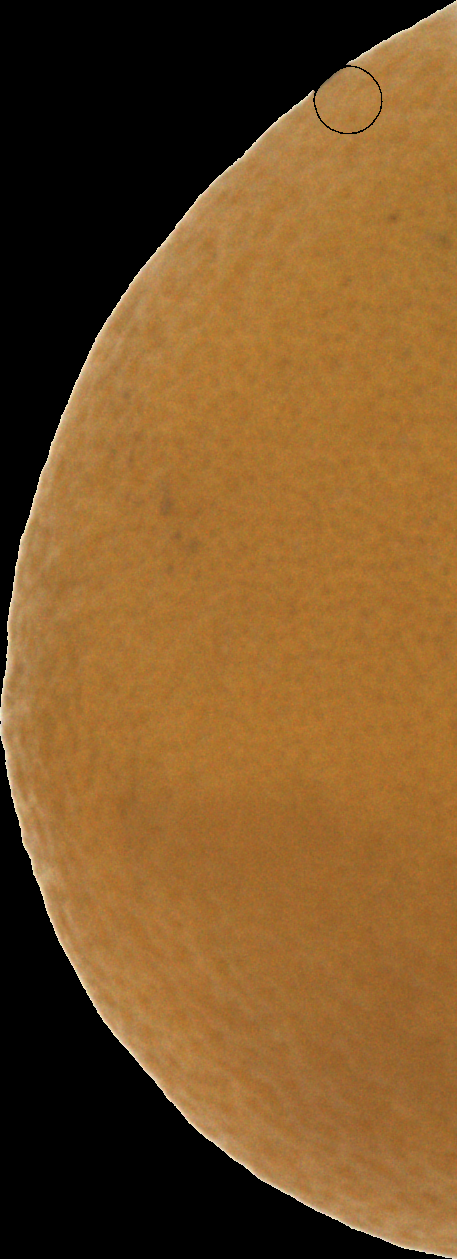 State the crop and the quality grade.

orange, bad
